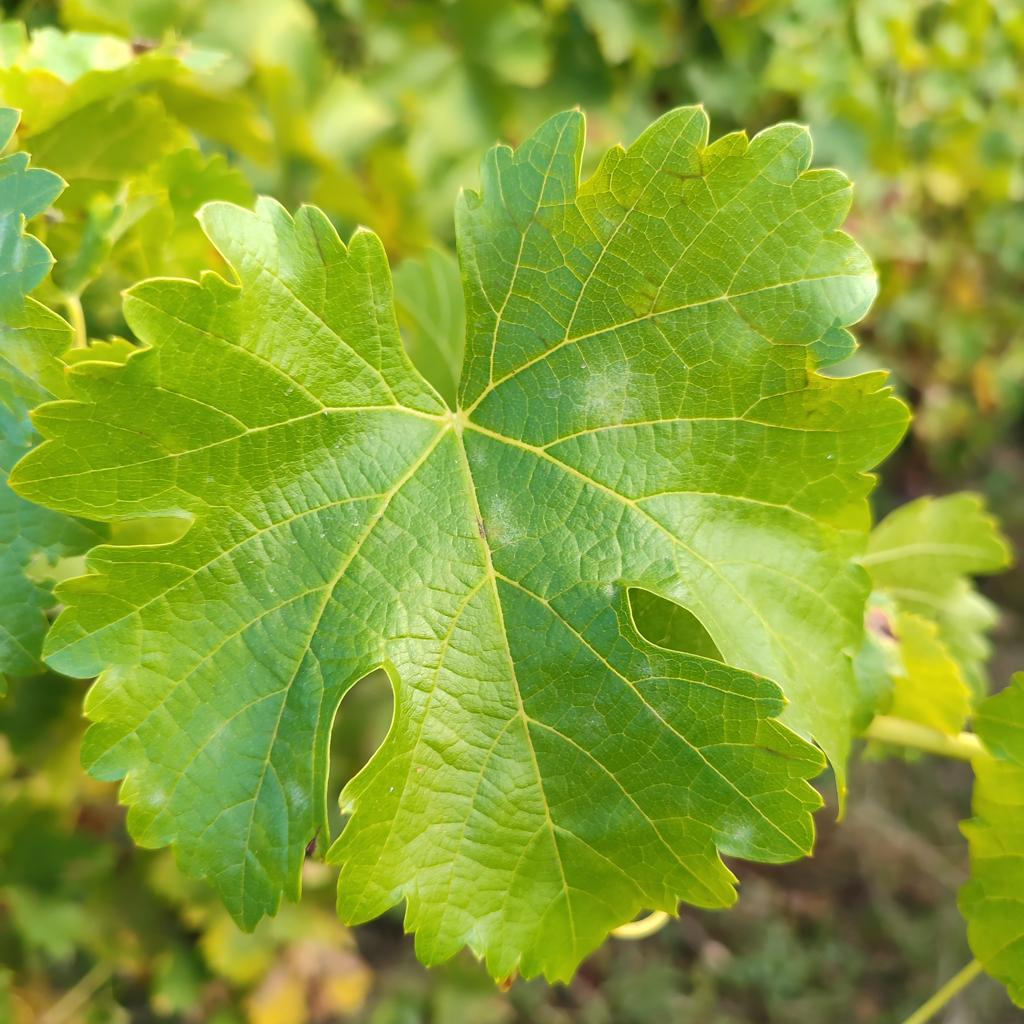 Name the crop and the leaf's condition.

grapevine, powdery mildew
